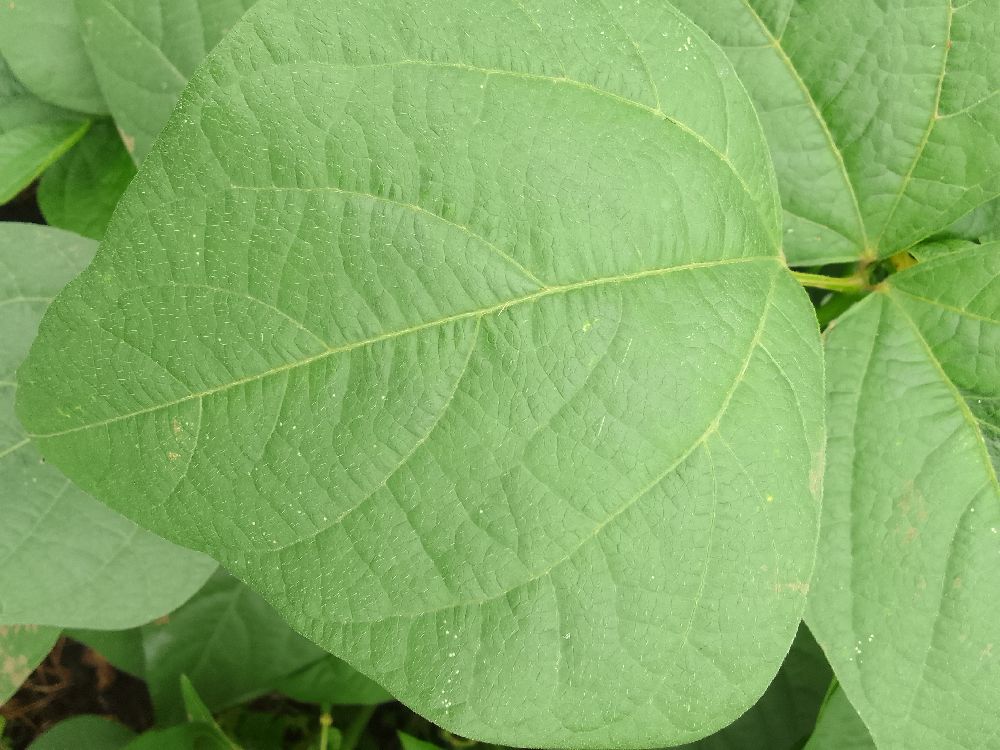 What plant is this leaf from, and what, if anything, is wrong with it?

common bean, healthy
